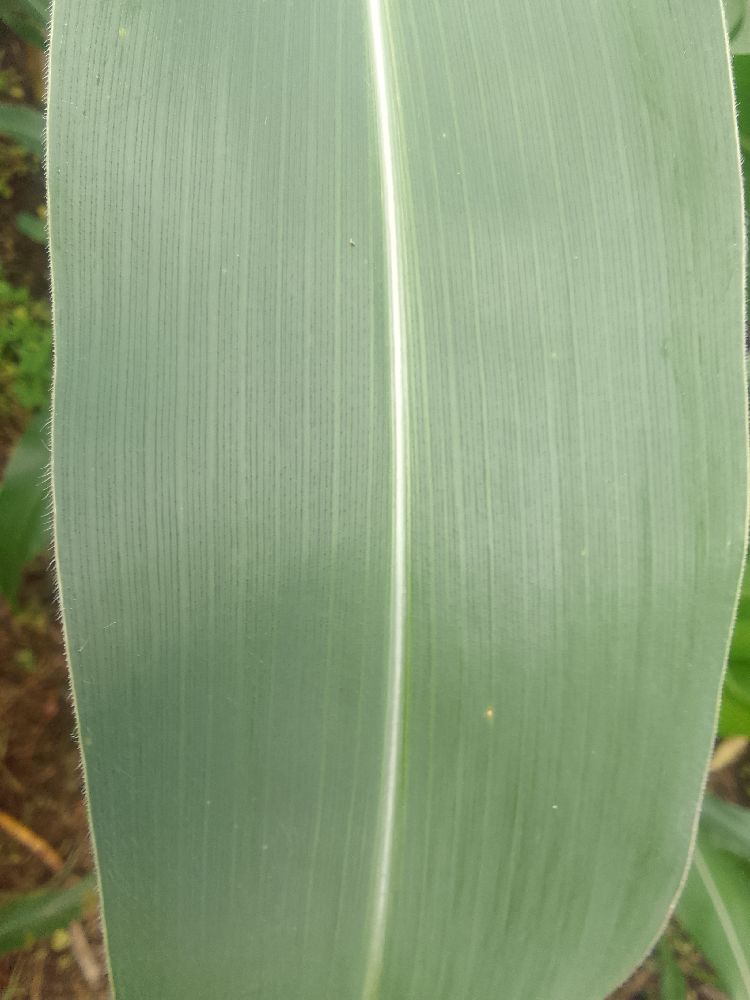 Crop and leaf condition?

maize, healthy
